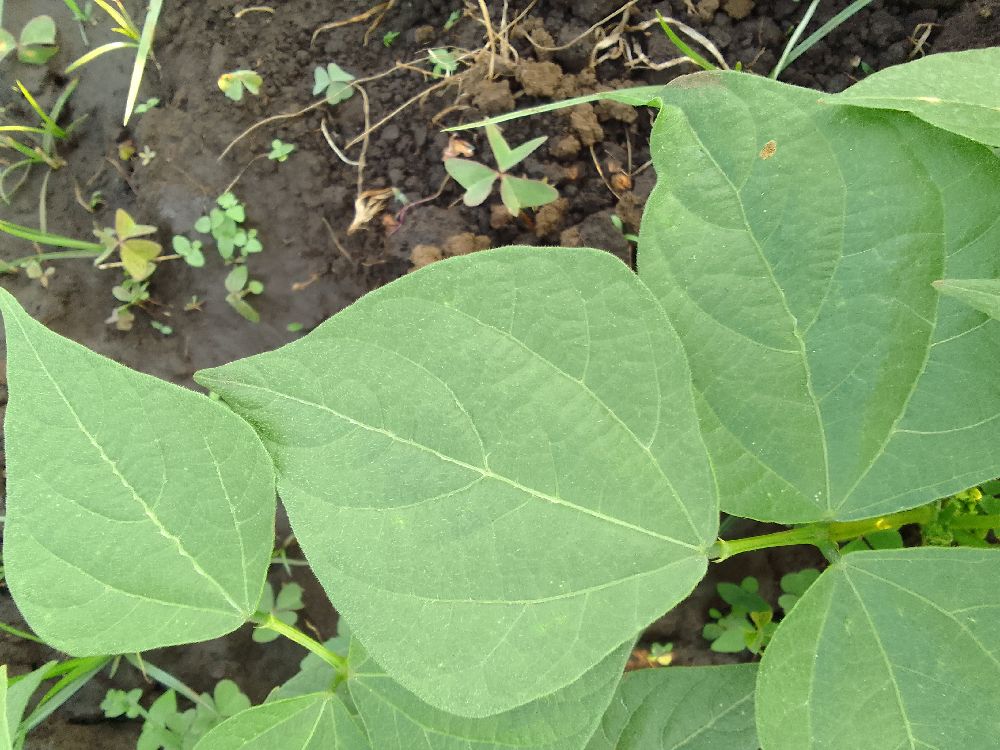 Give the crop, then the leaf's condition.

common bean, healthy
